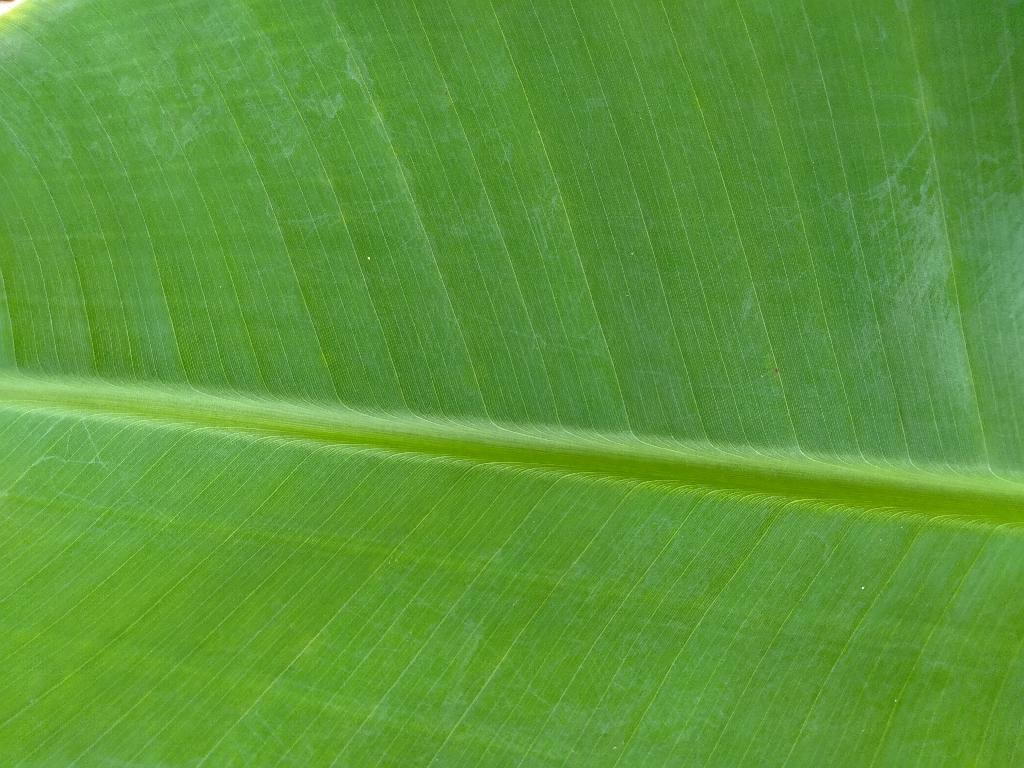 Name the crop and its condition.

banana, healthy
